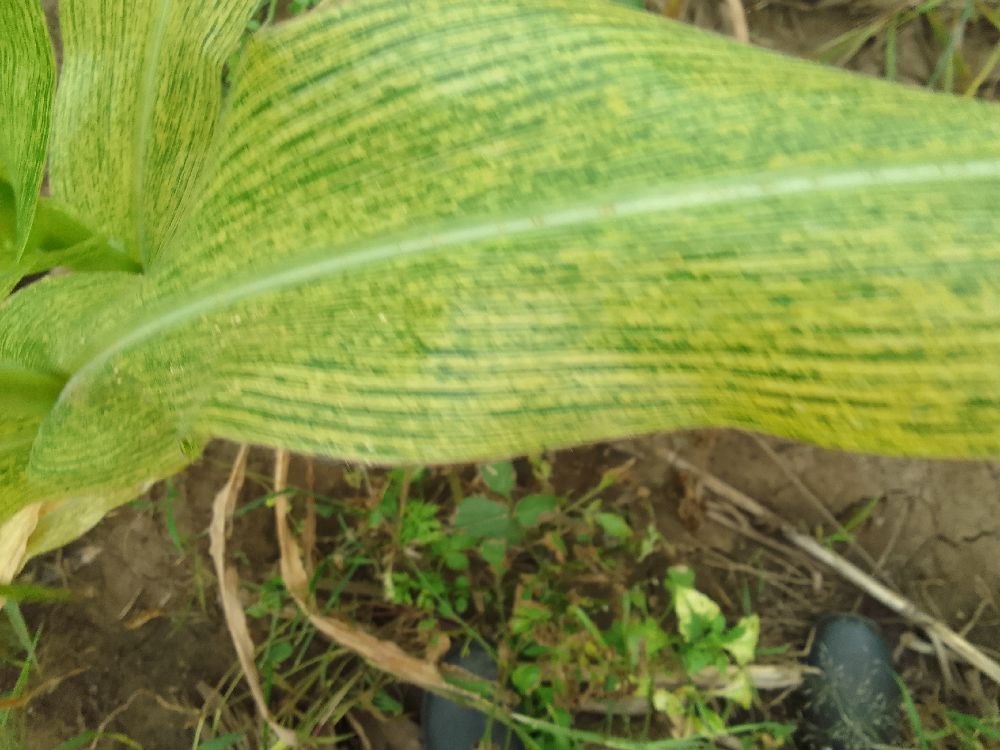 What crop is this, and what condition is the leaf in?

maize, maize streak virus
